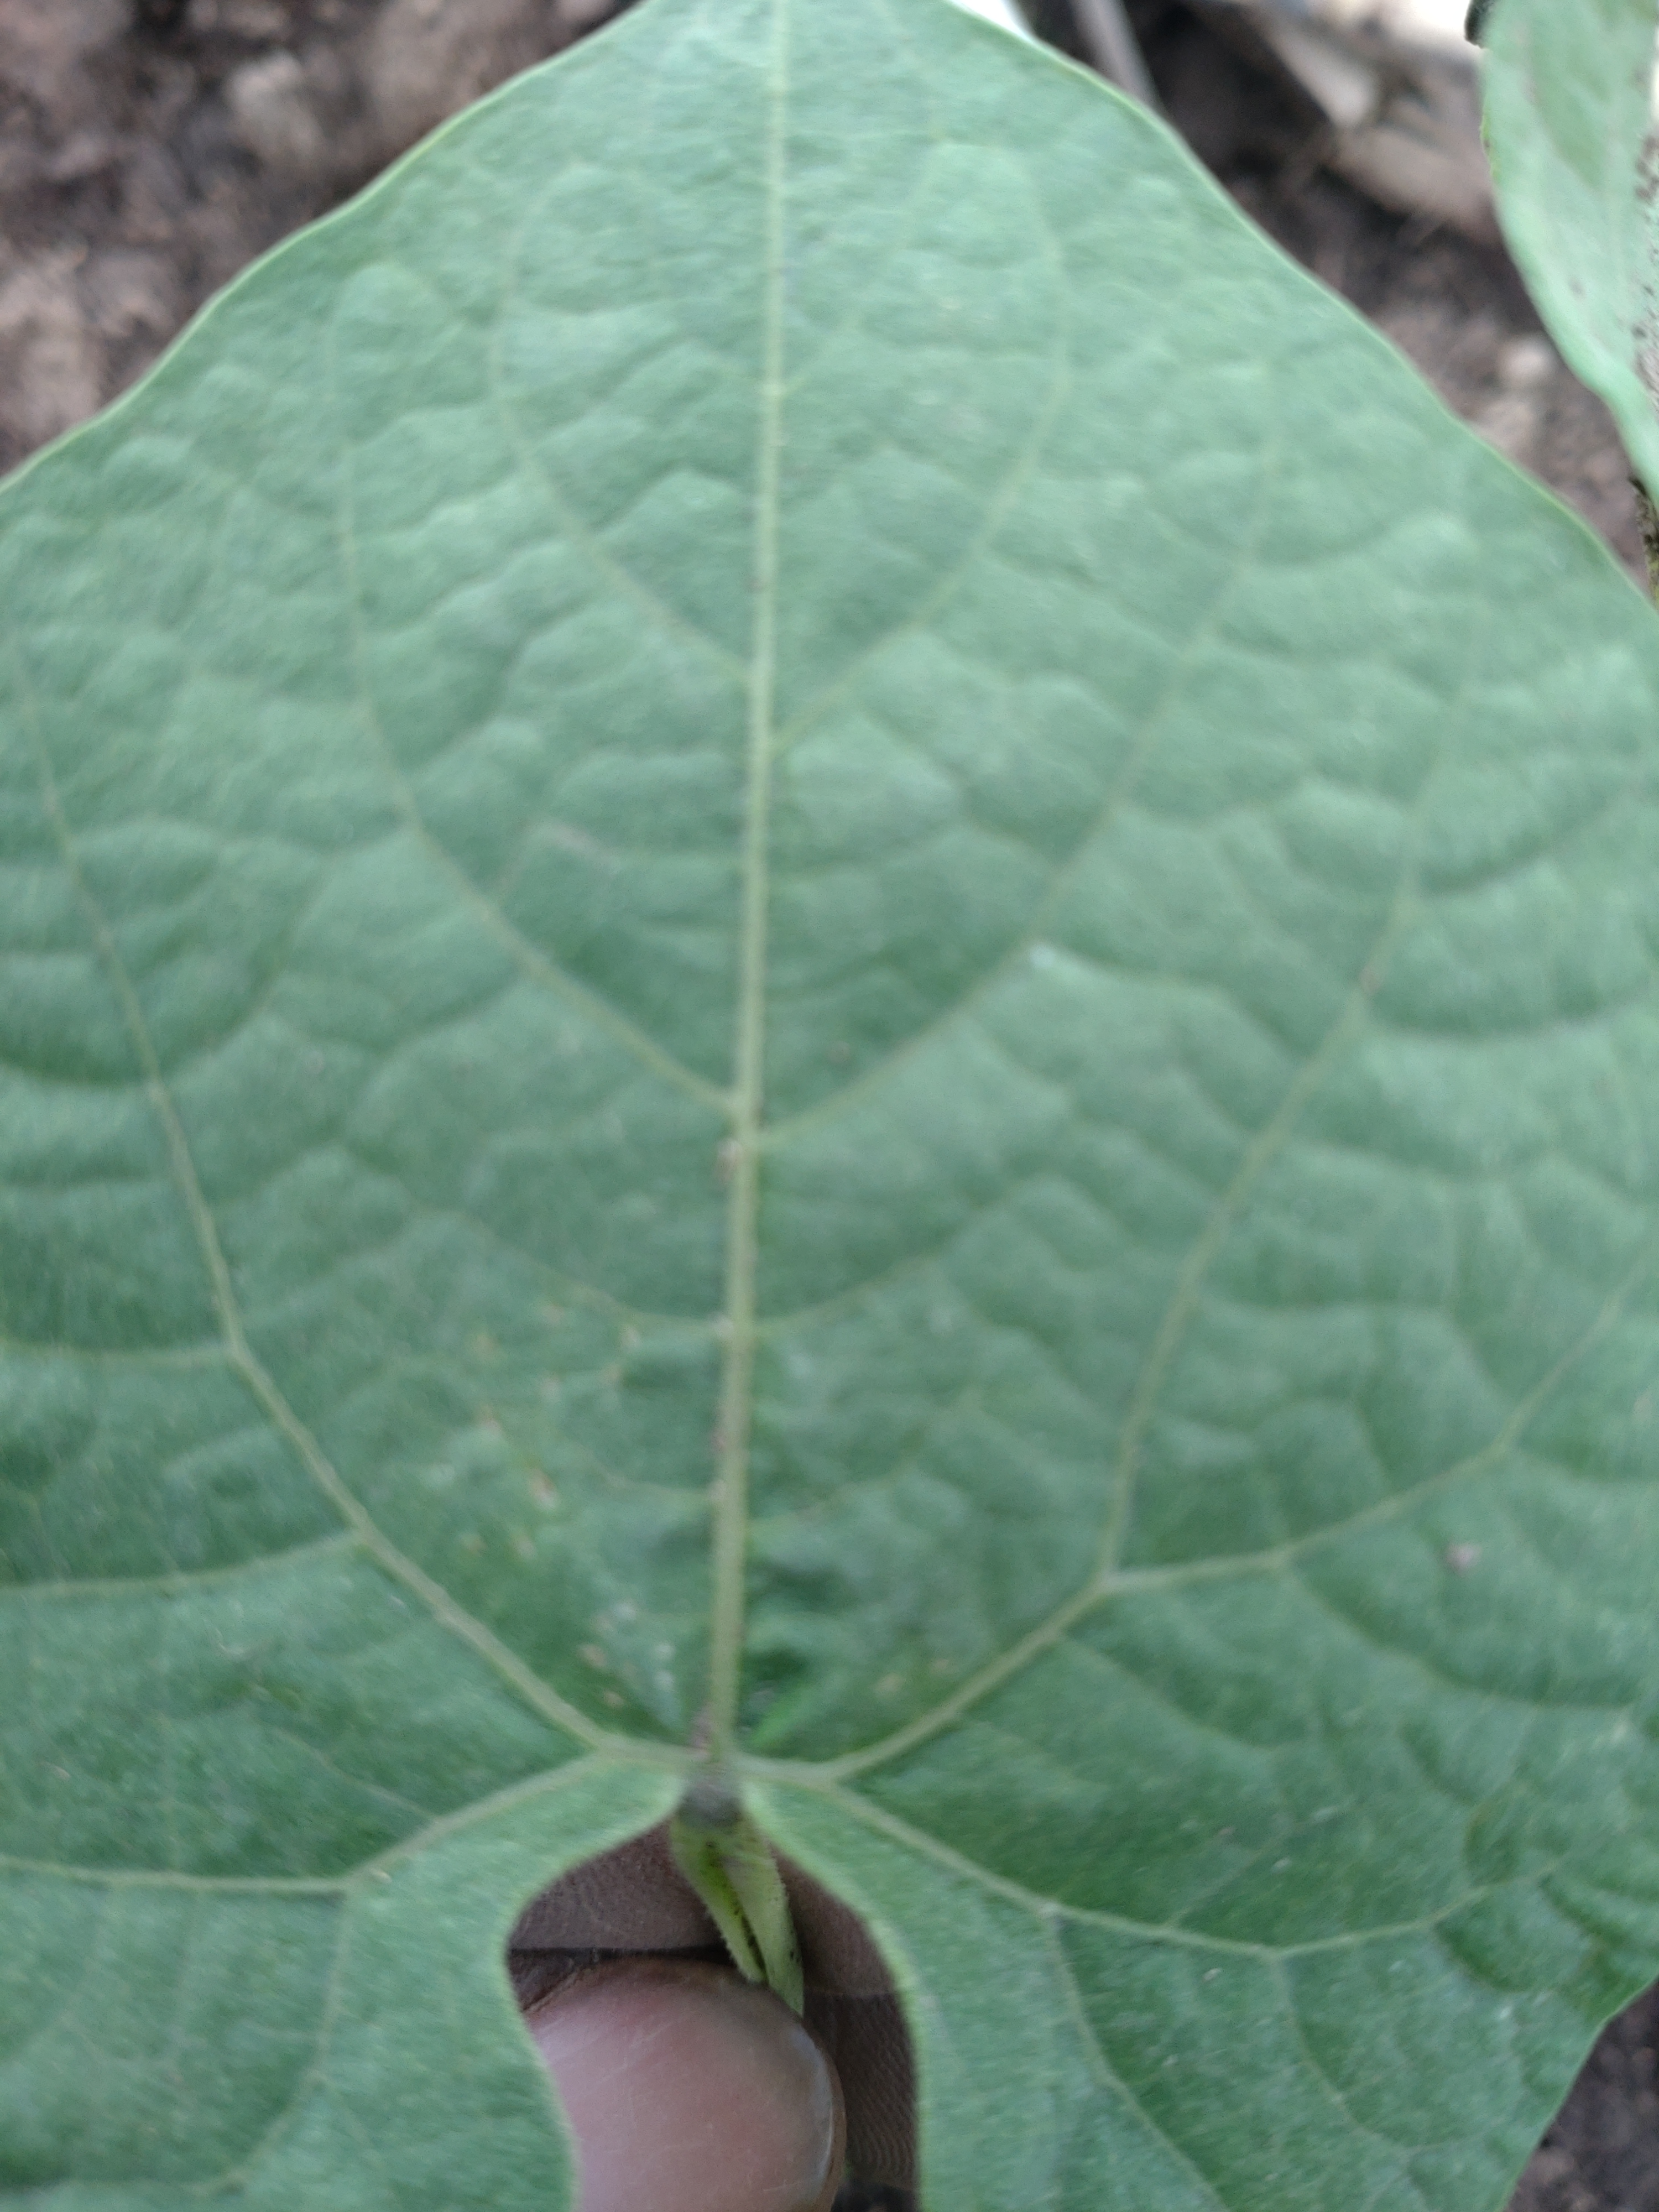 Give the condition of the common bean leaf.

healthy
